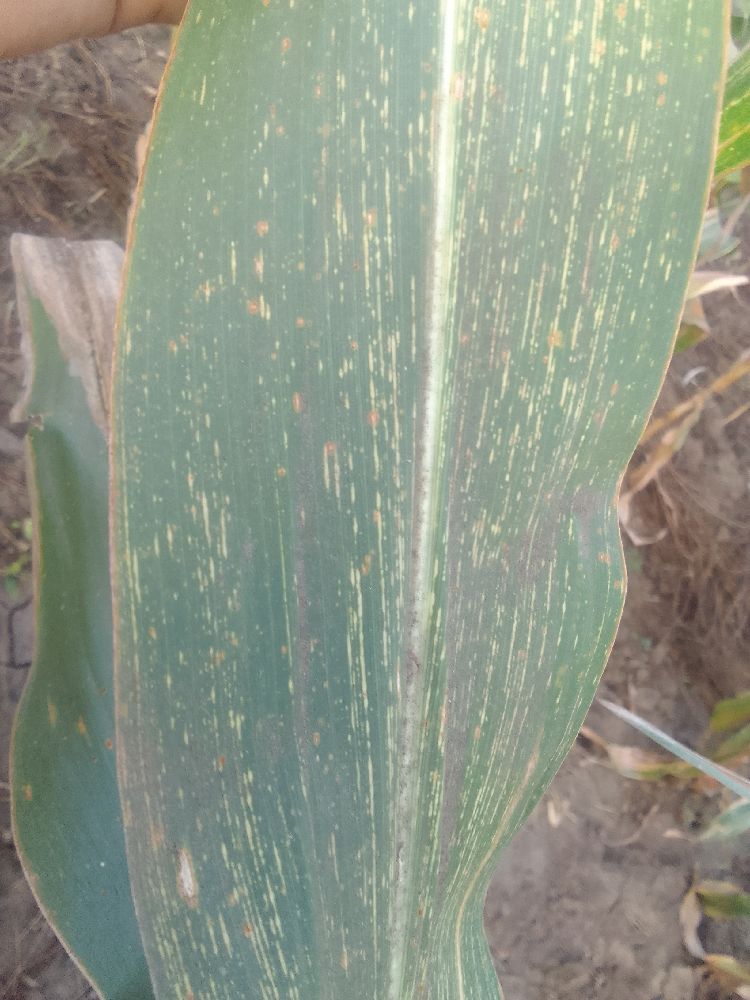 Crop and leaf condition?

maize, maize streak virus
